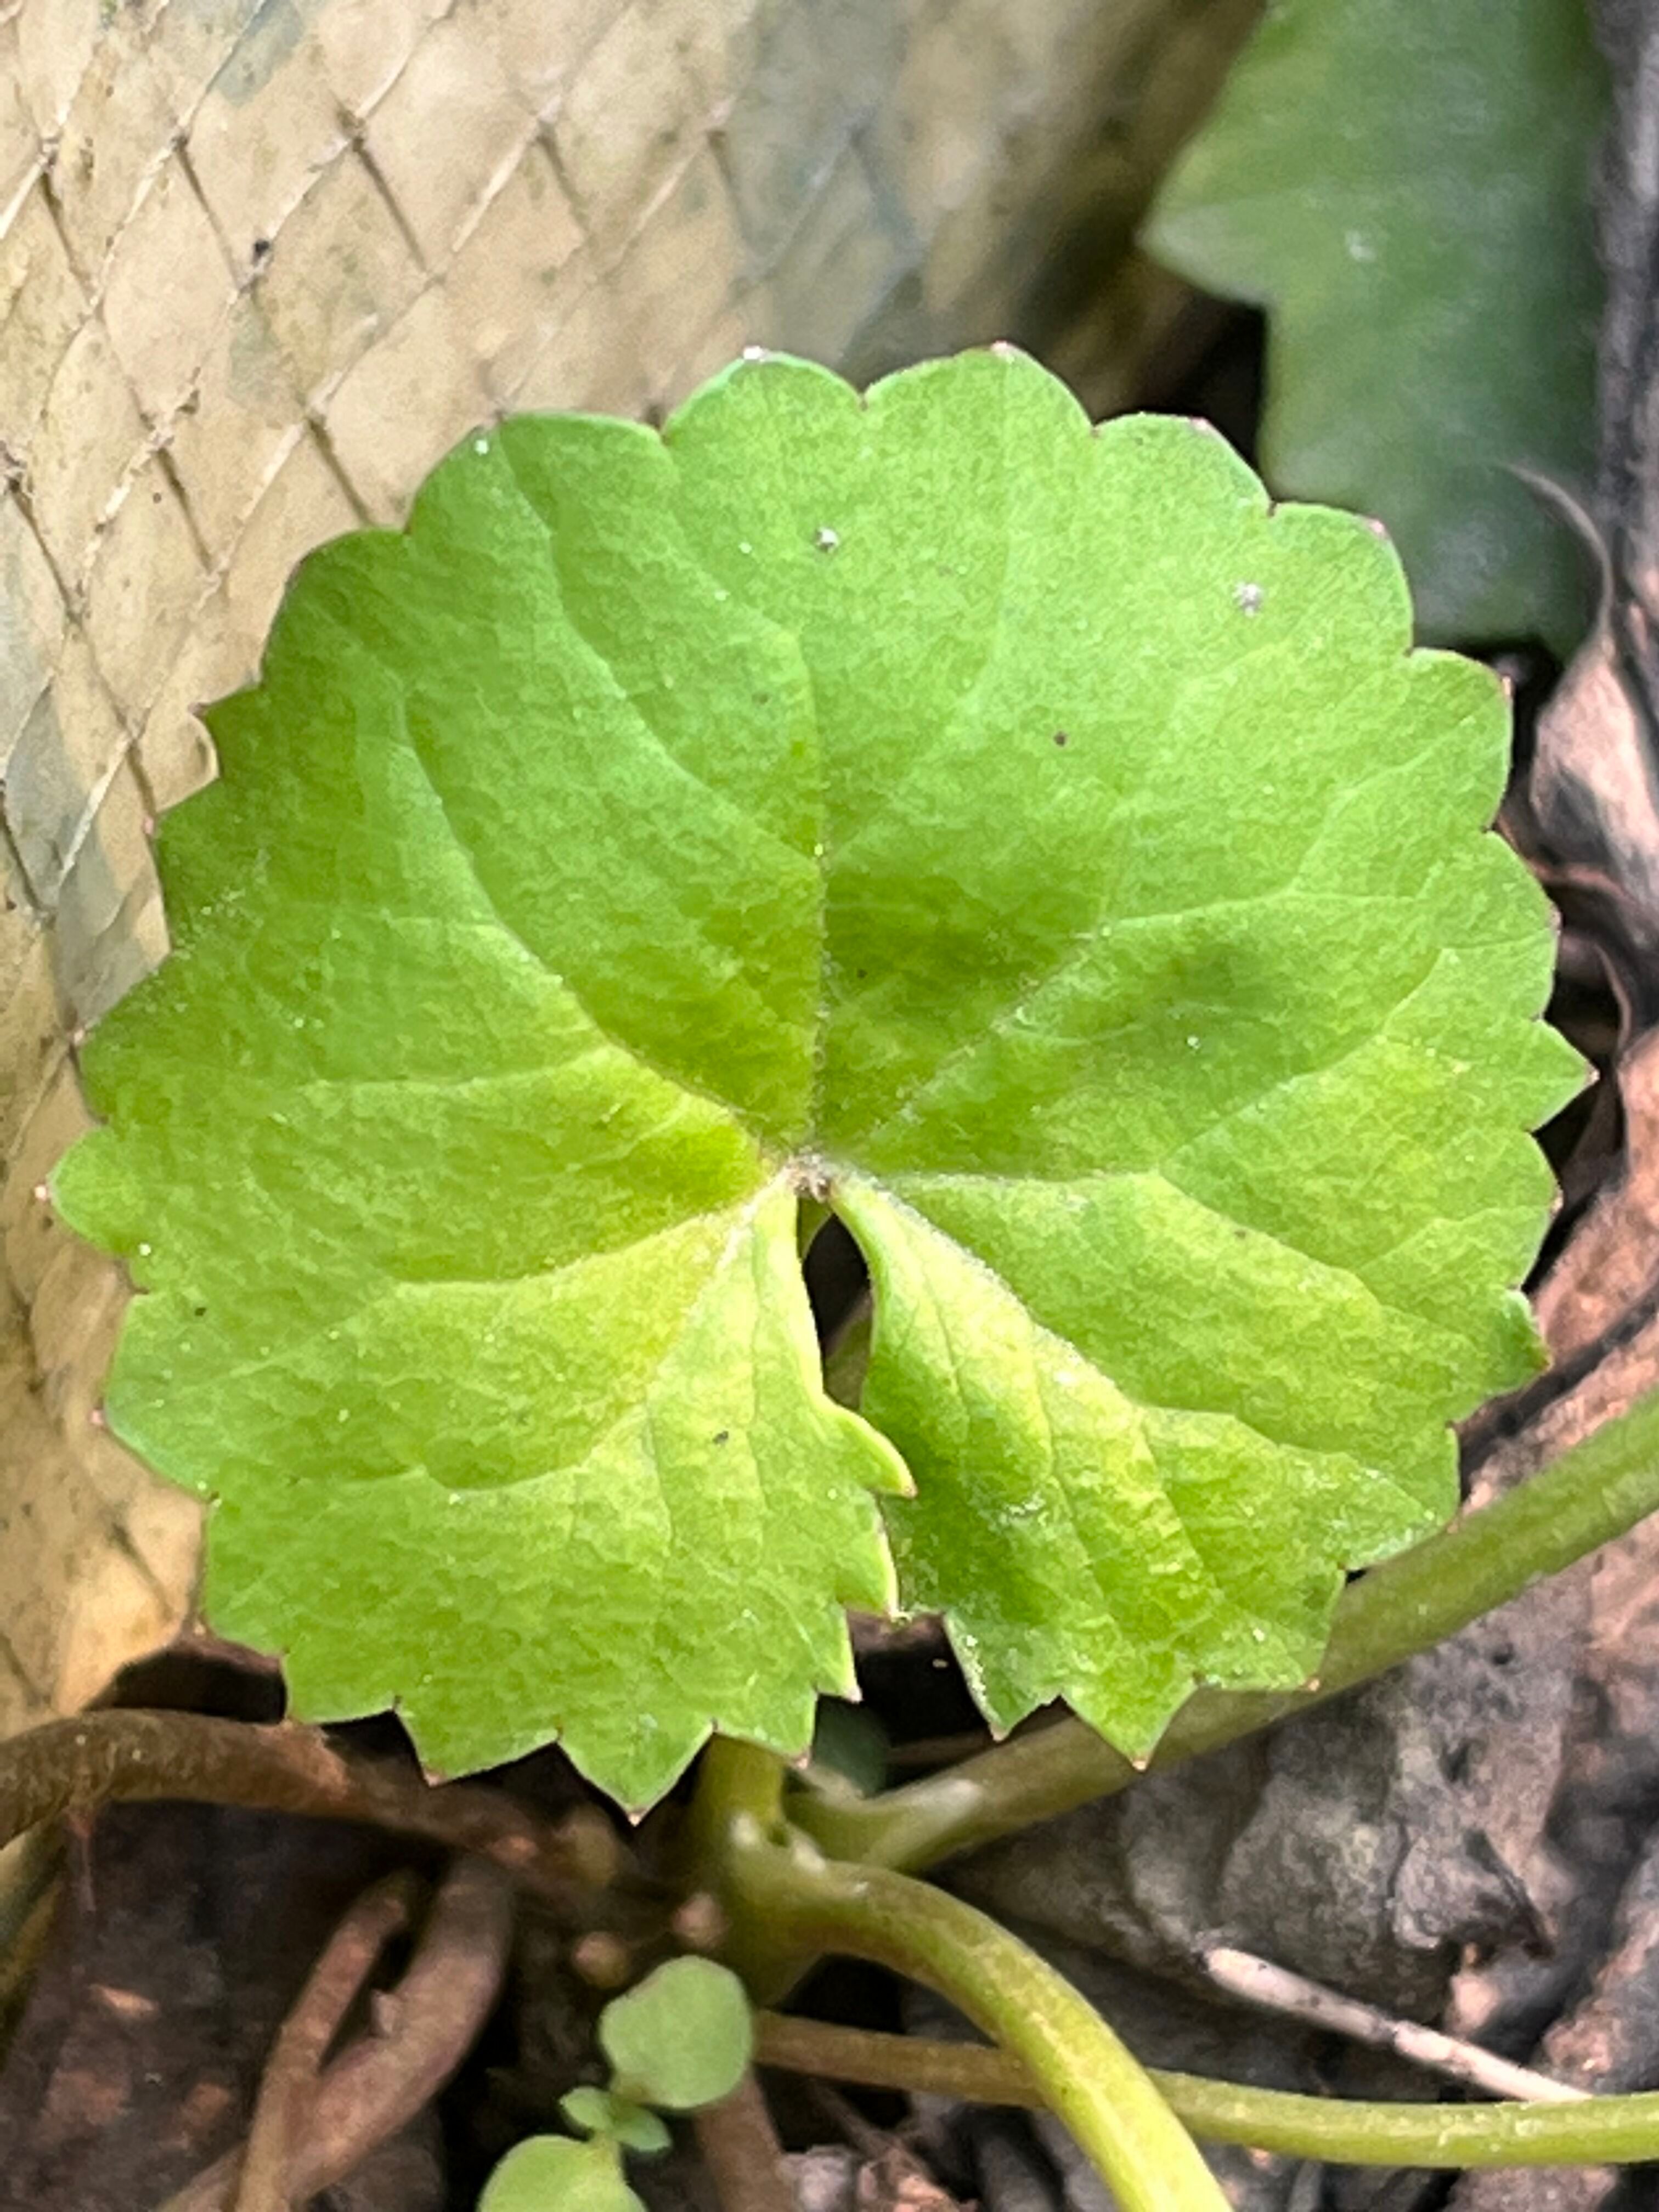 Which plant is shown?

thankuni
